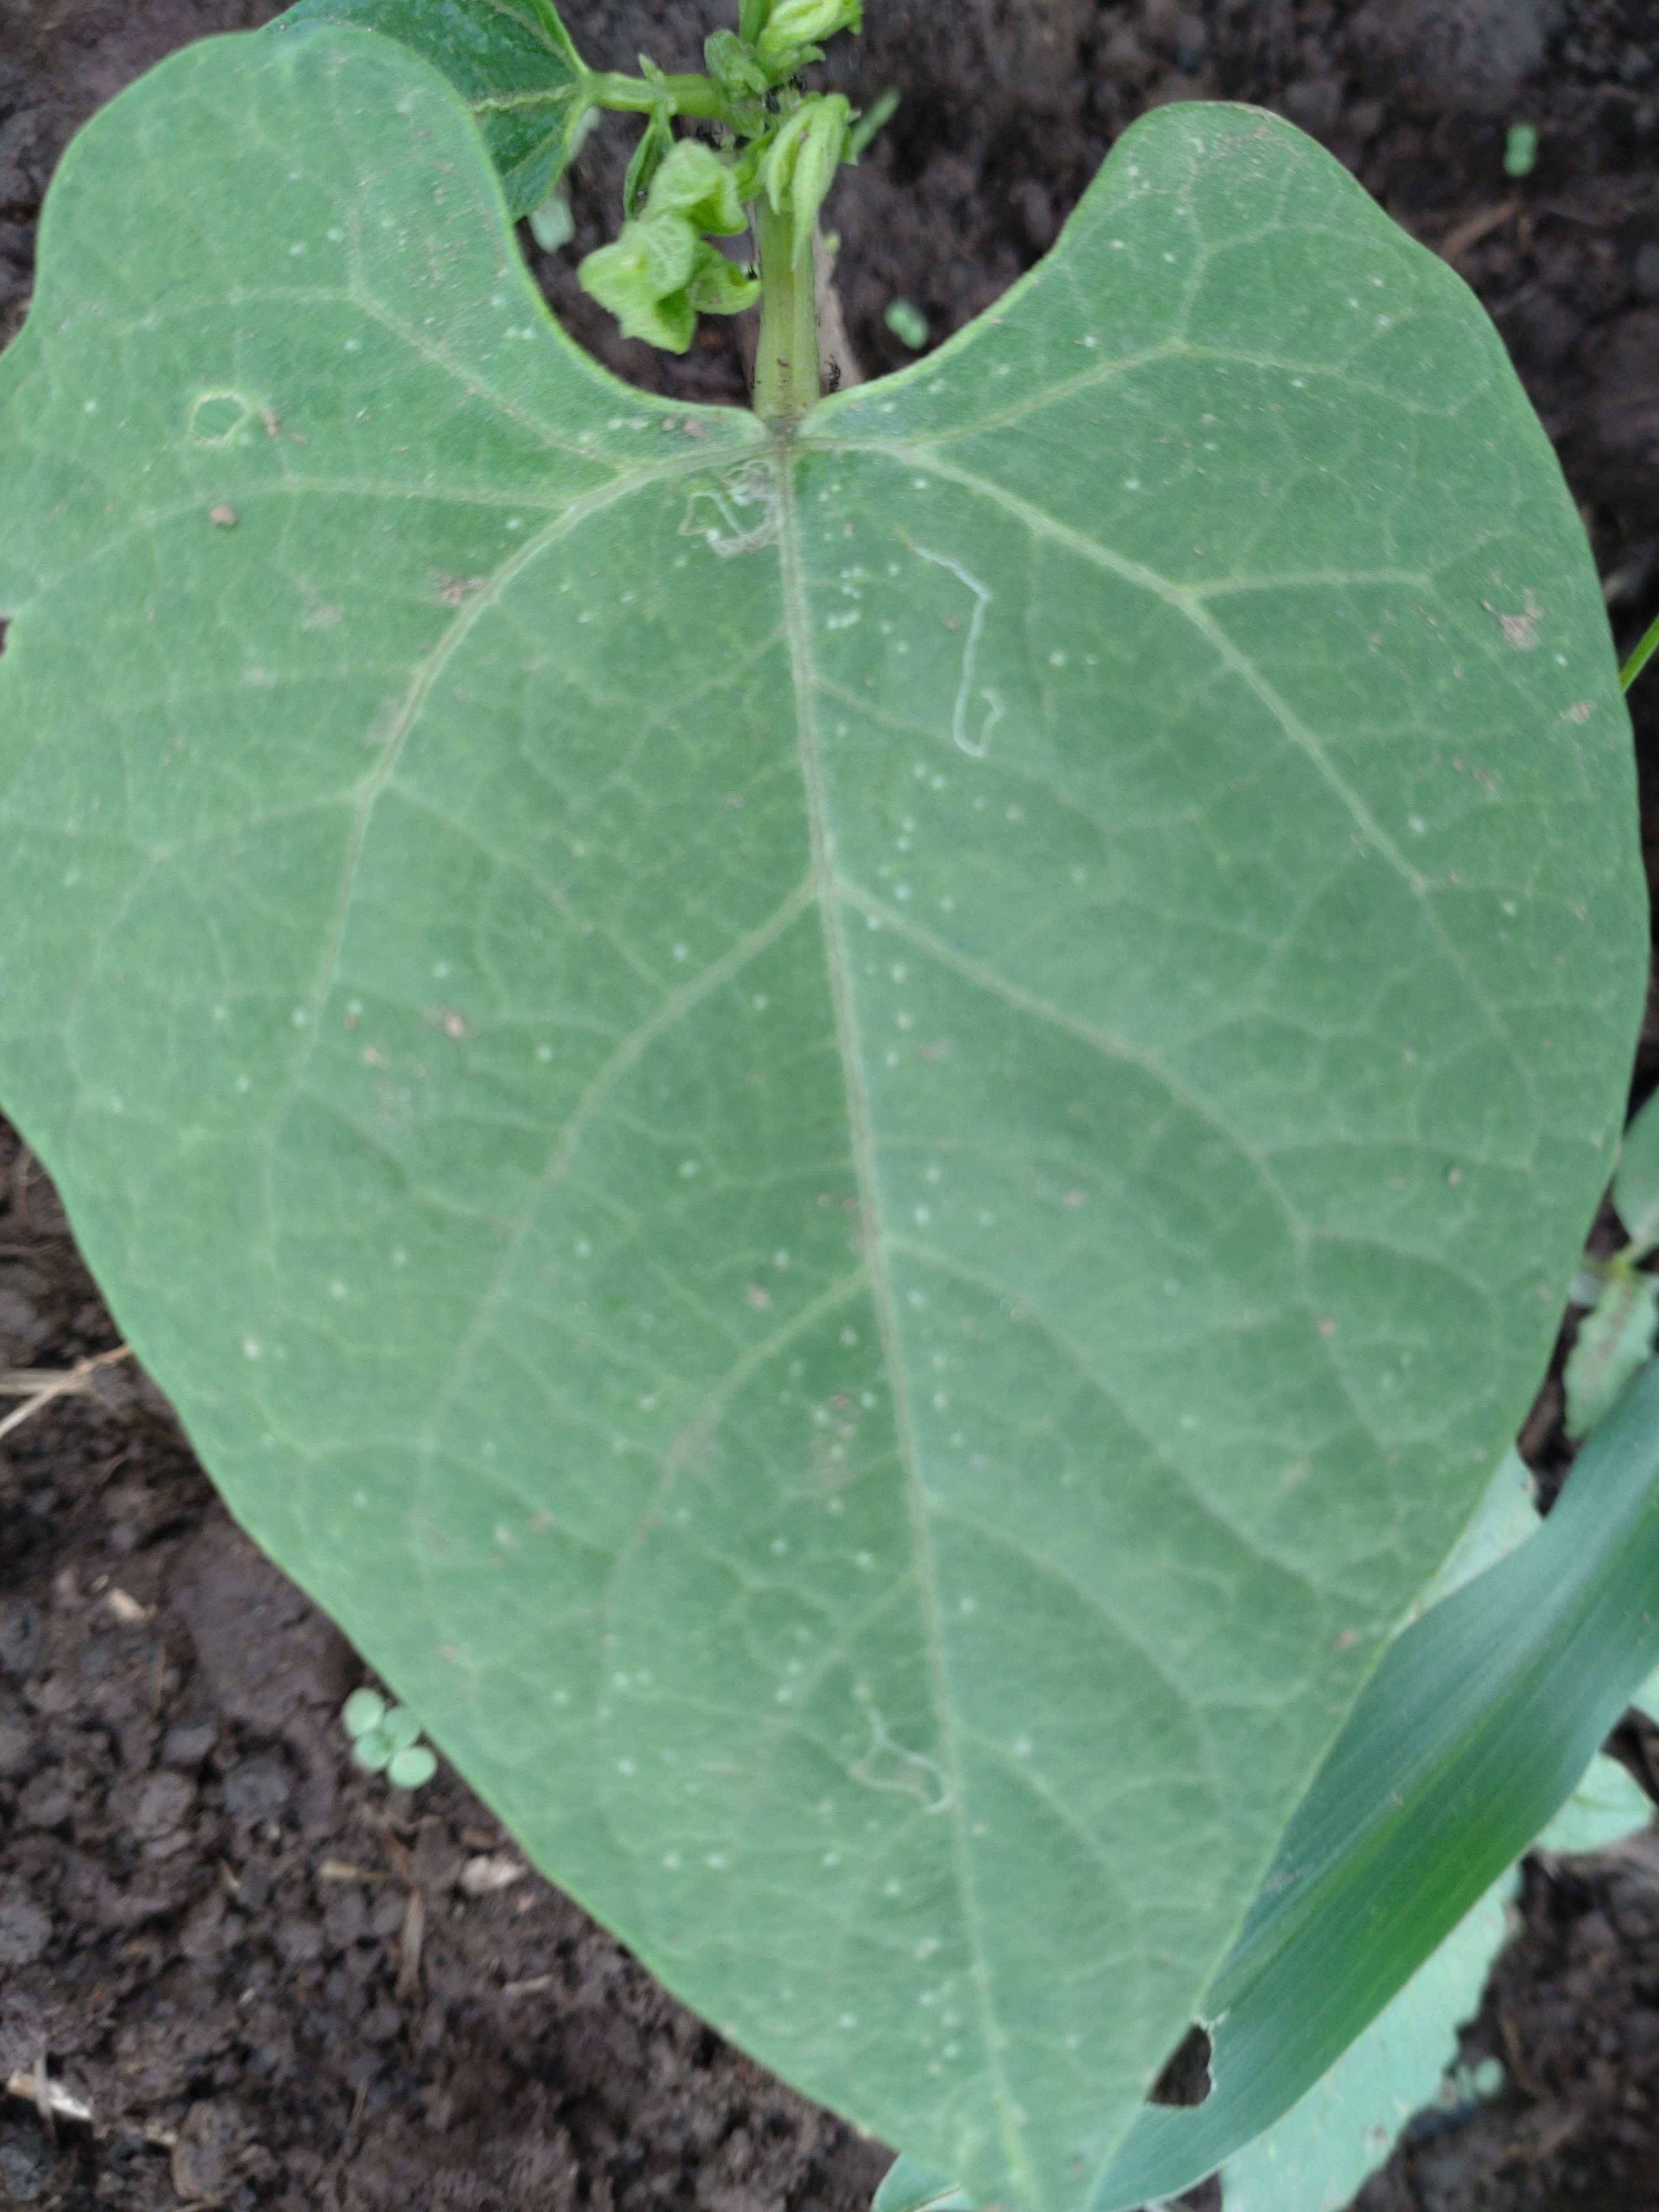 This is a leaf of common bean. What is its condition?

healthy
